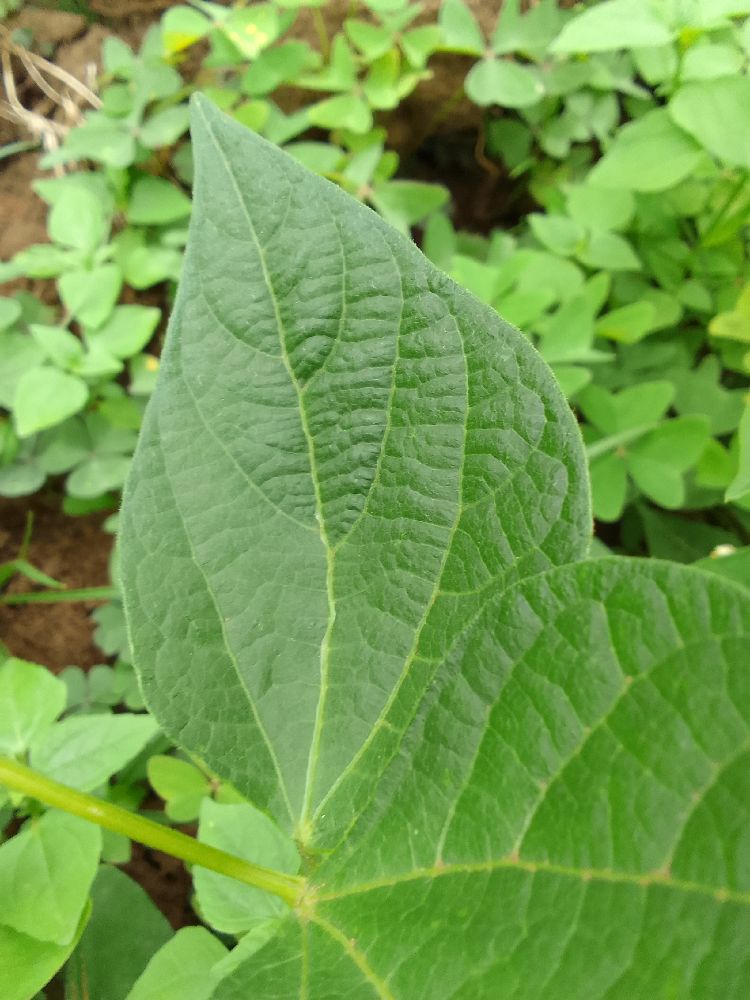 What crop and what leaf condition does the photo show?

common bean, healthy
